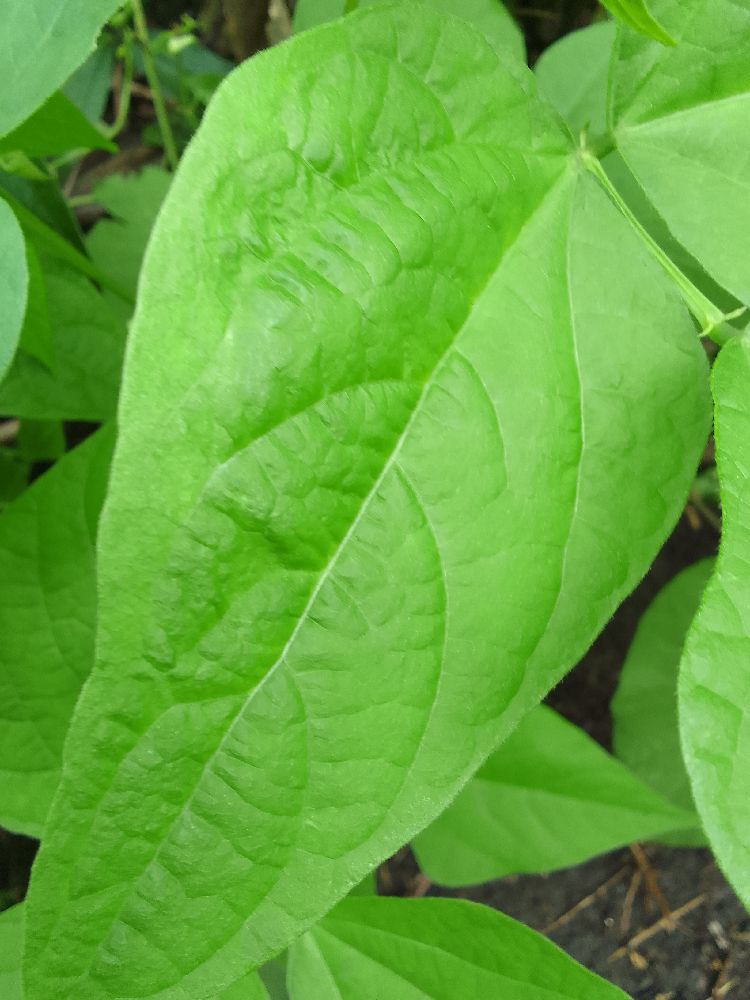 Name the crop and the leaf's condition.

common bean, healthy
